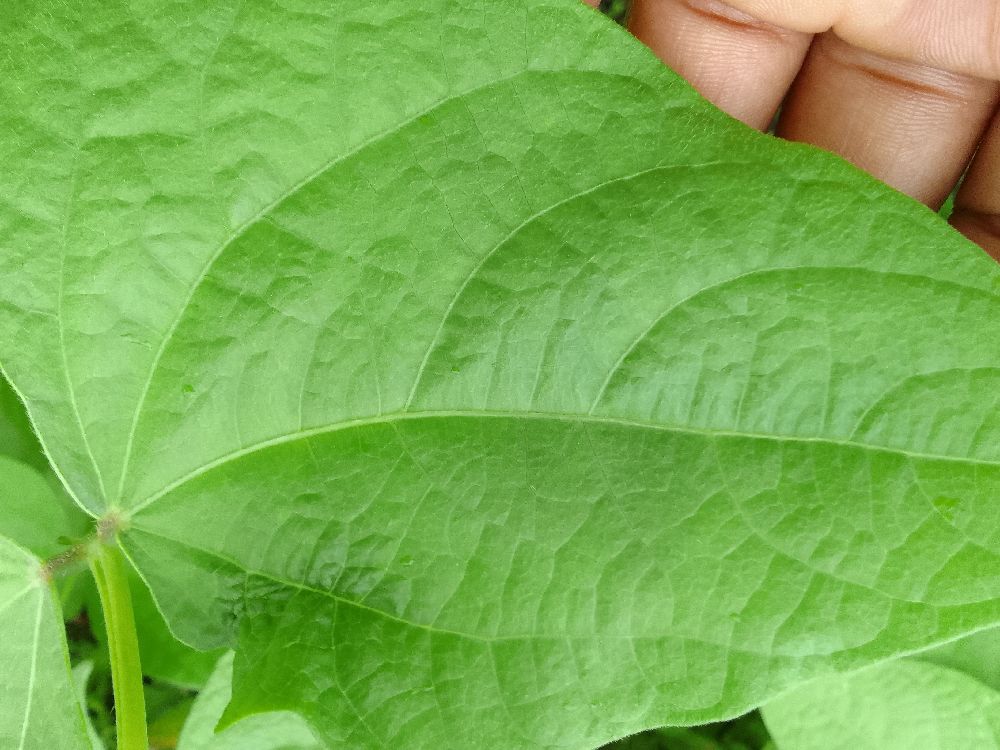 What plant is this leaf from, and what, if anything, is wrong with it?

common bean, healthy
